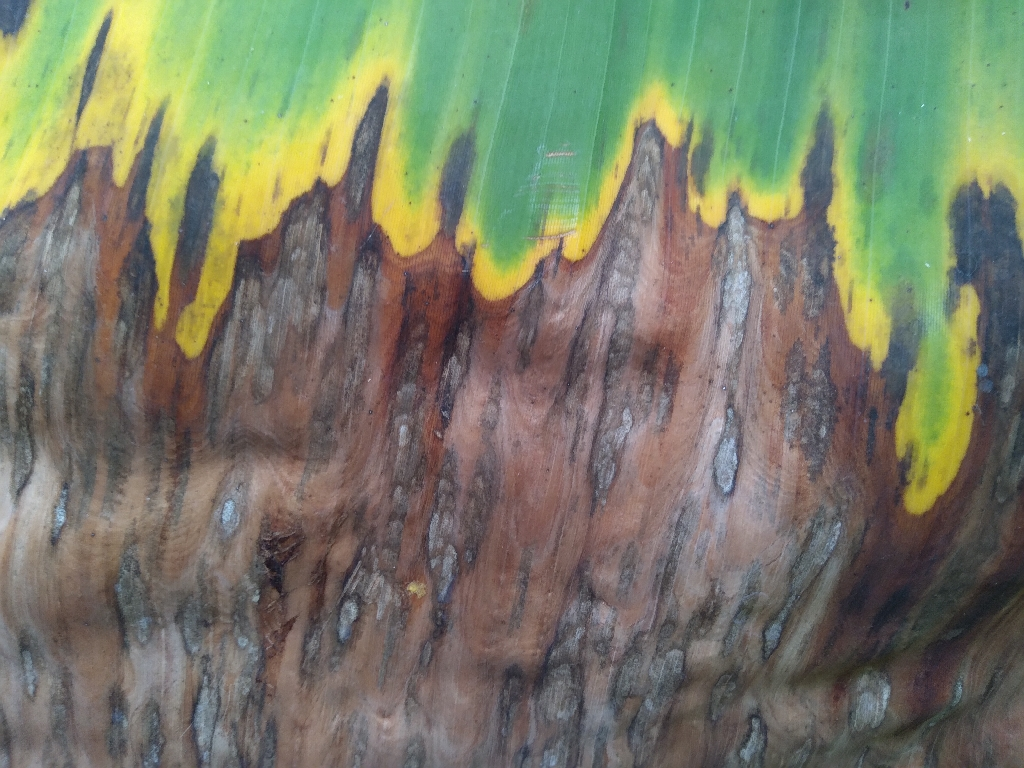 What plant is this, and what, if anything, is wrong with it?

banana, black sigatoka
